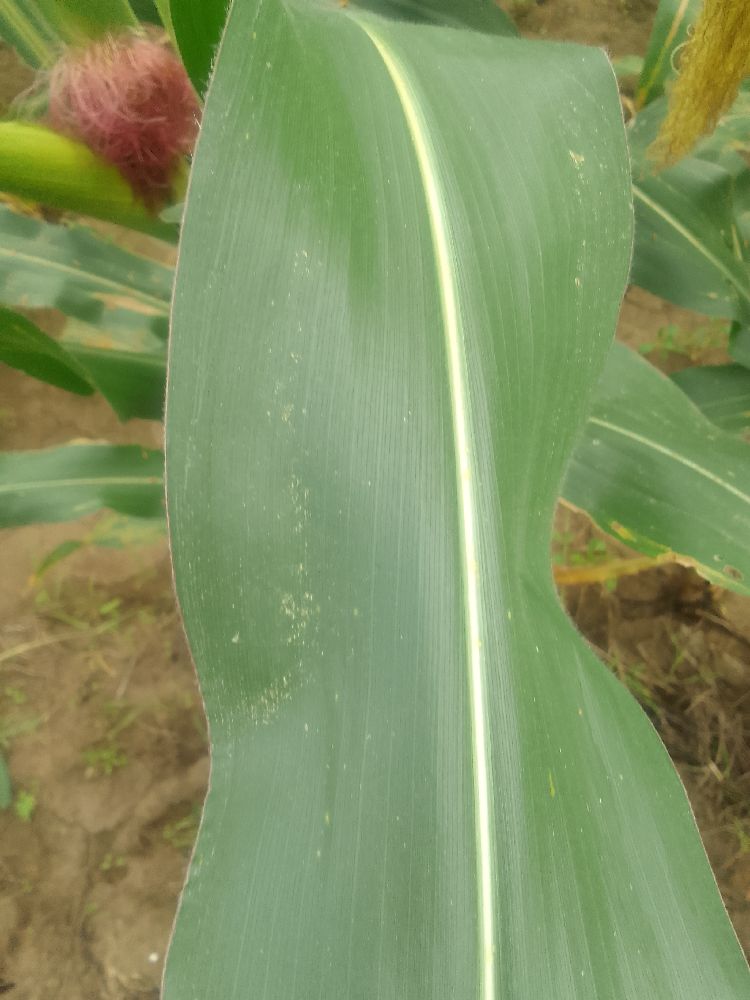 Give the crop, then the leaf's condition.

maize, healthy
